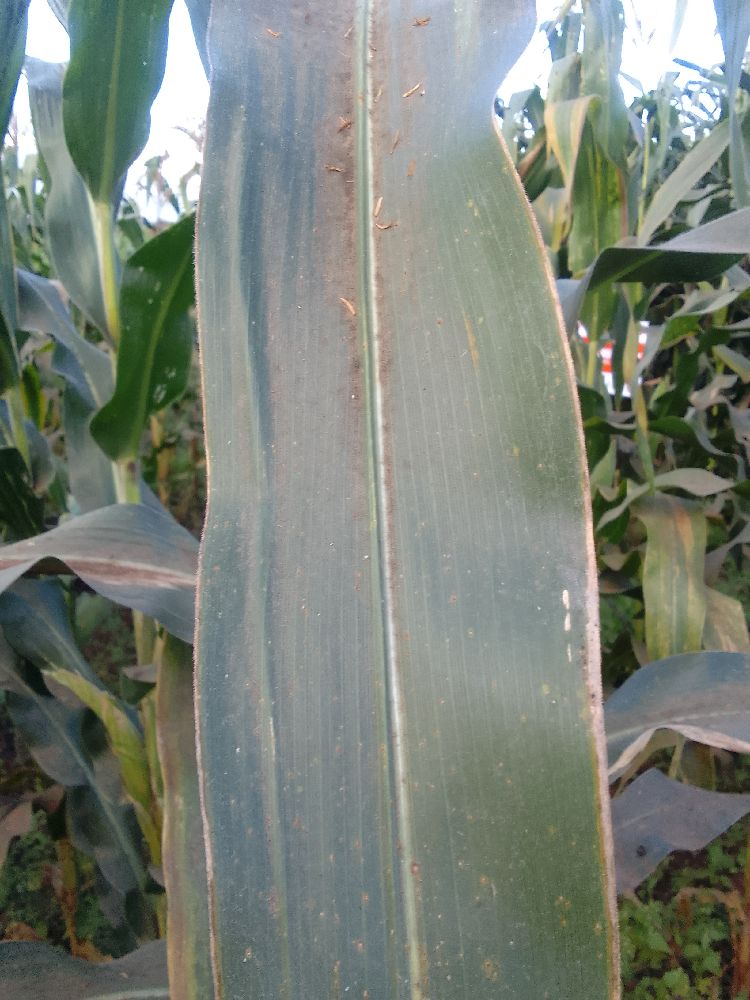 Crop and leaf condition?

maize, healthy
